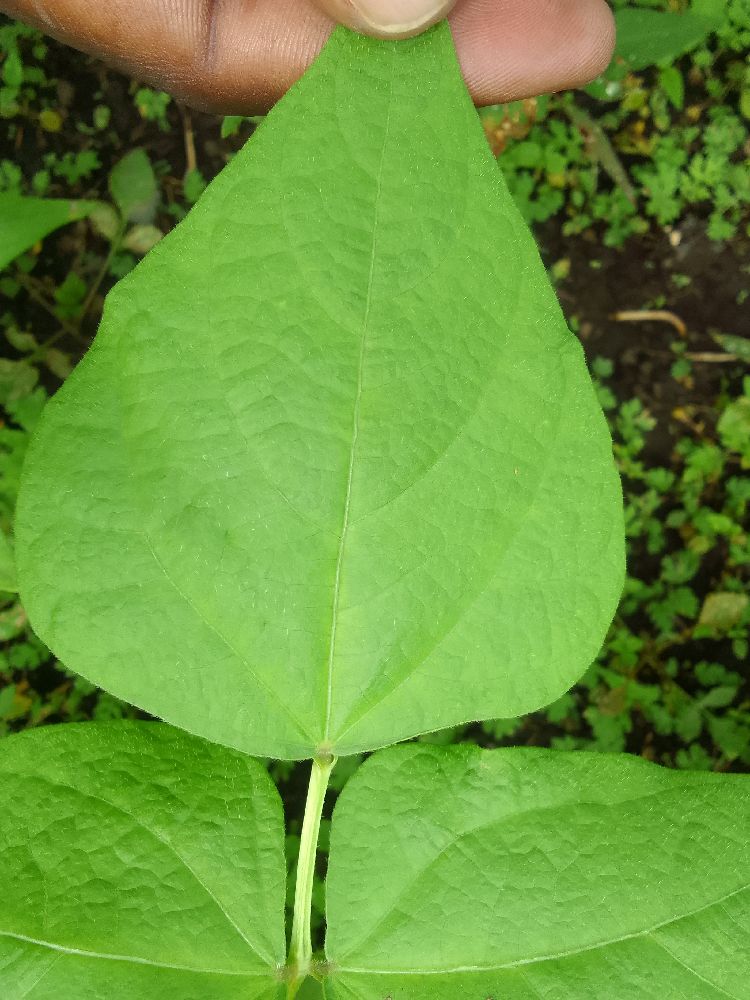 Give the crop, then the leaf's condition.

common bean, healthy
